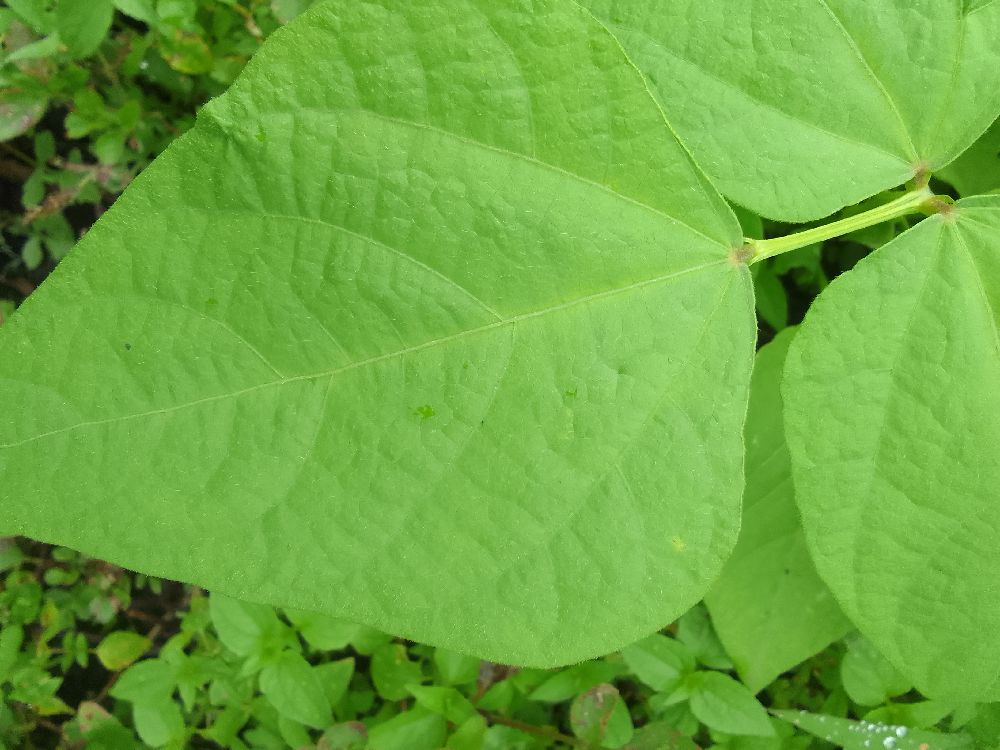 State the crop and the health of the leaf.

common bean, healthy
